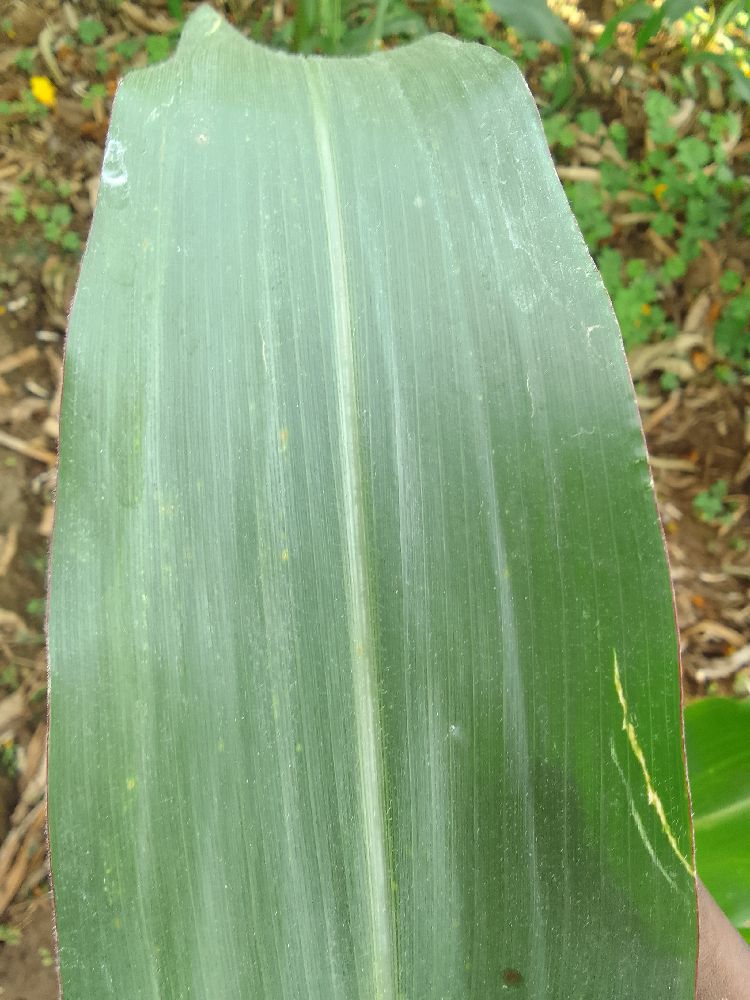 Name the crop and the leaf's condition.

maize, healthy
